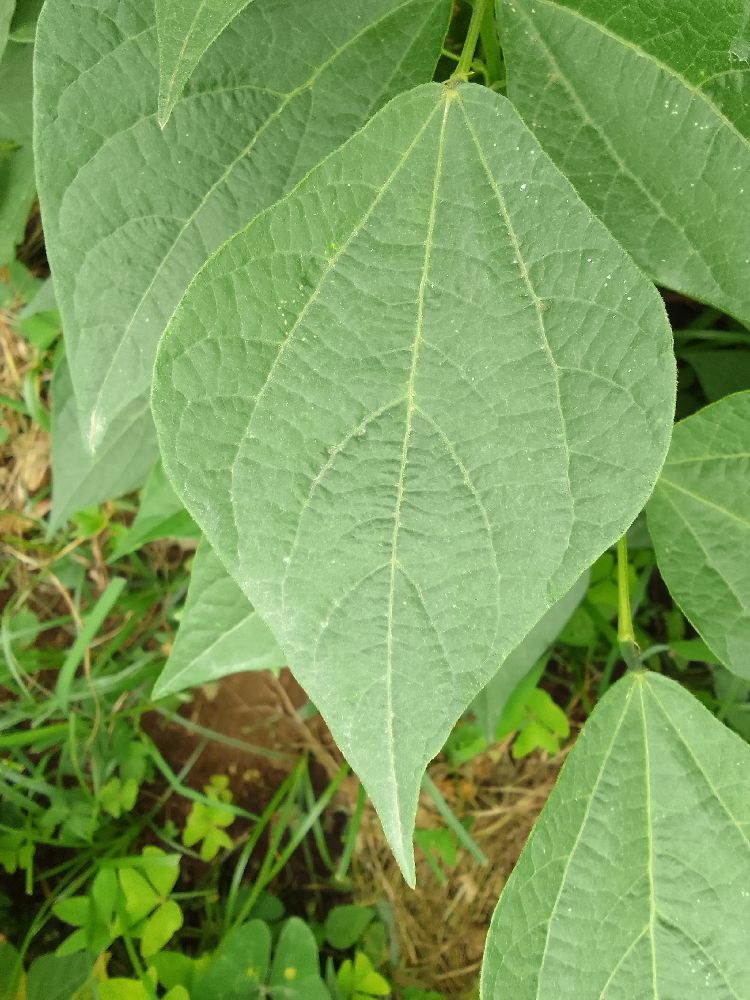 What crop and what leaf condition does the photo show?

common bean, healthy
